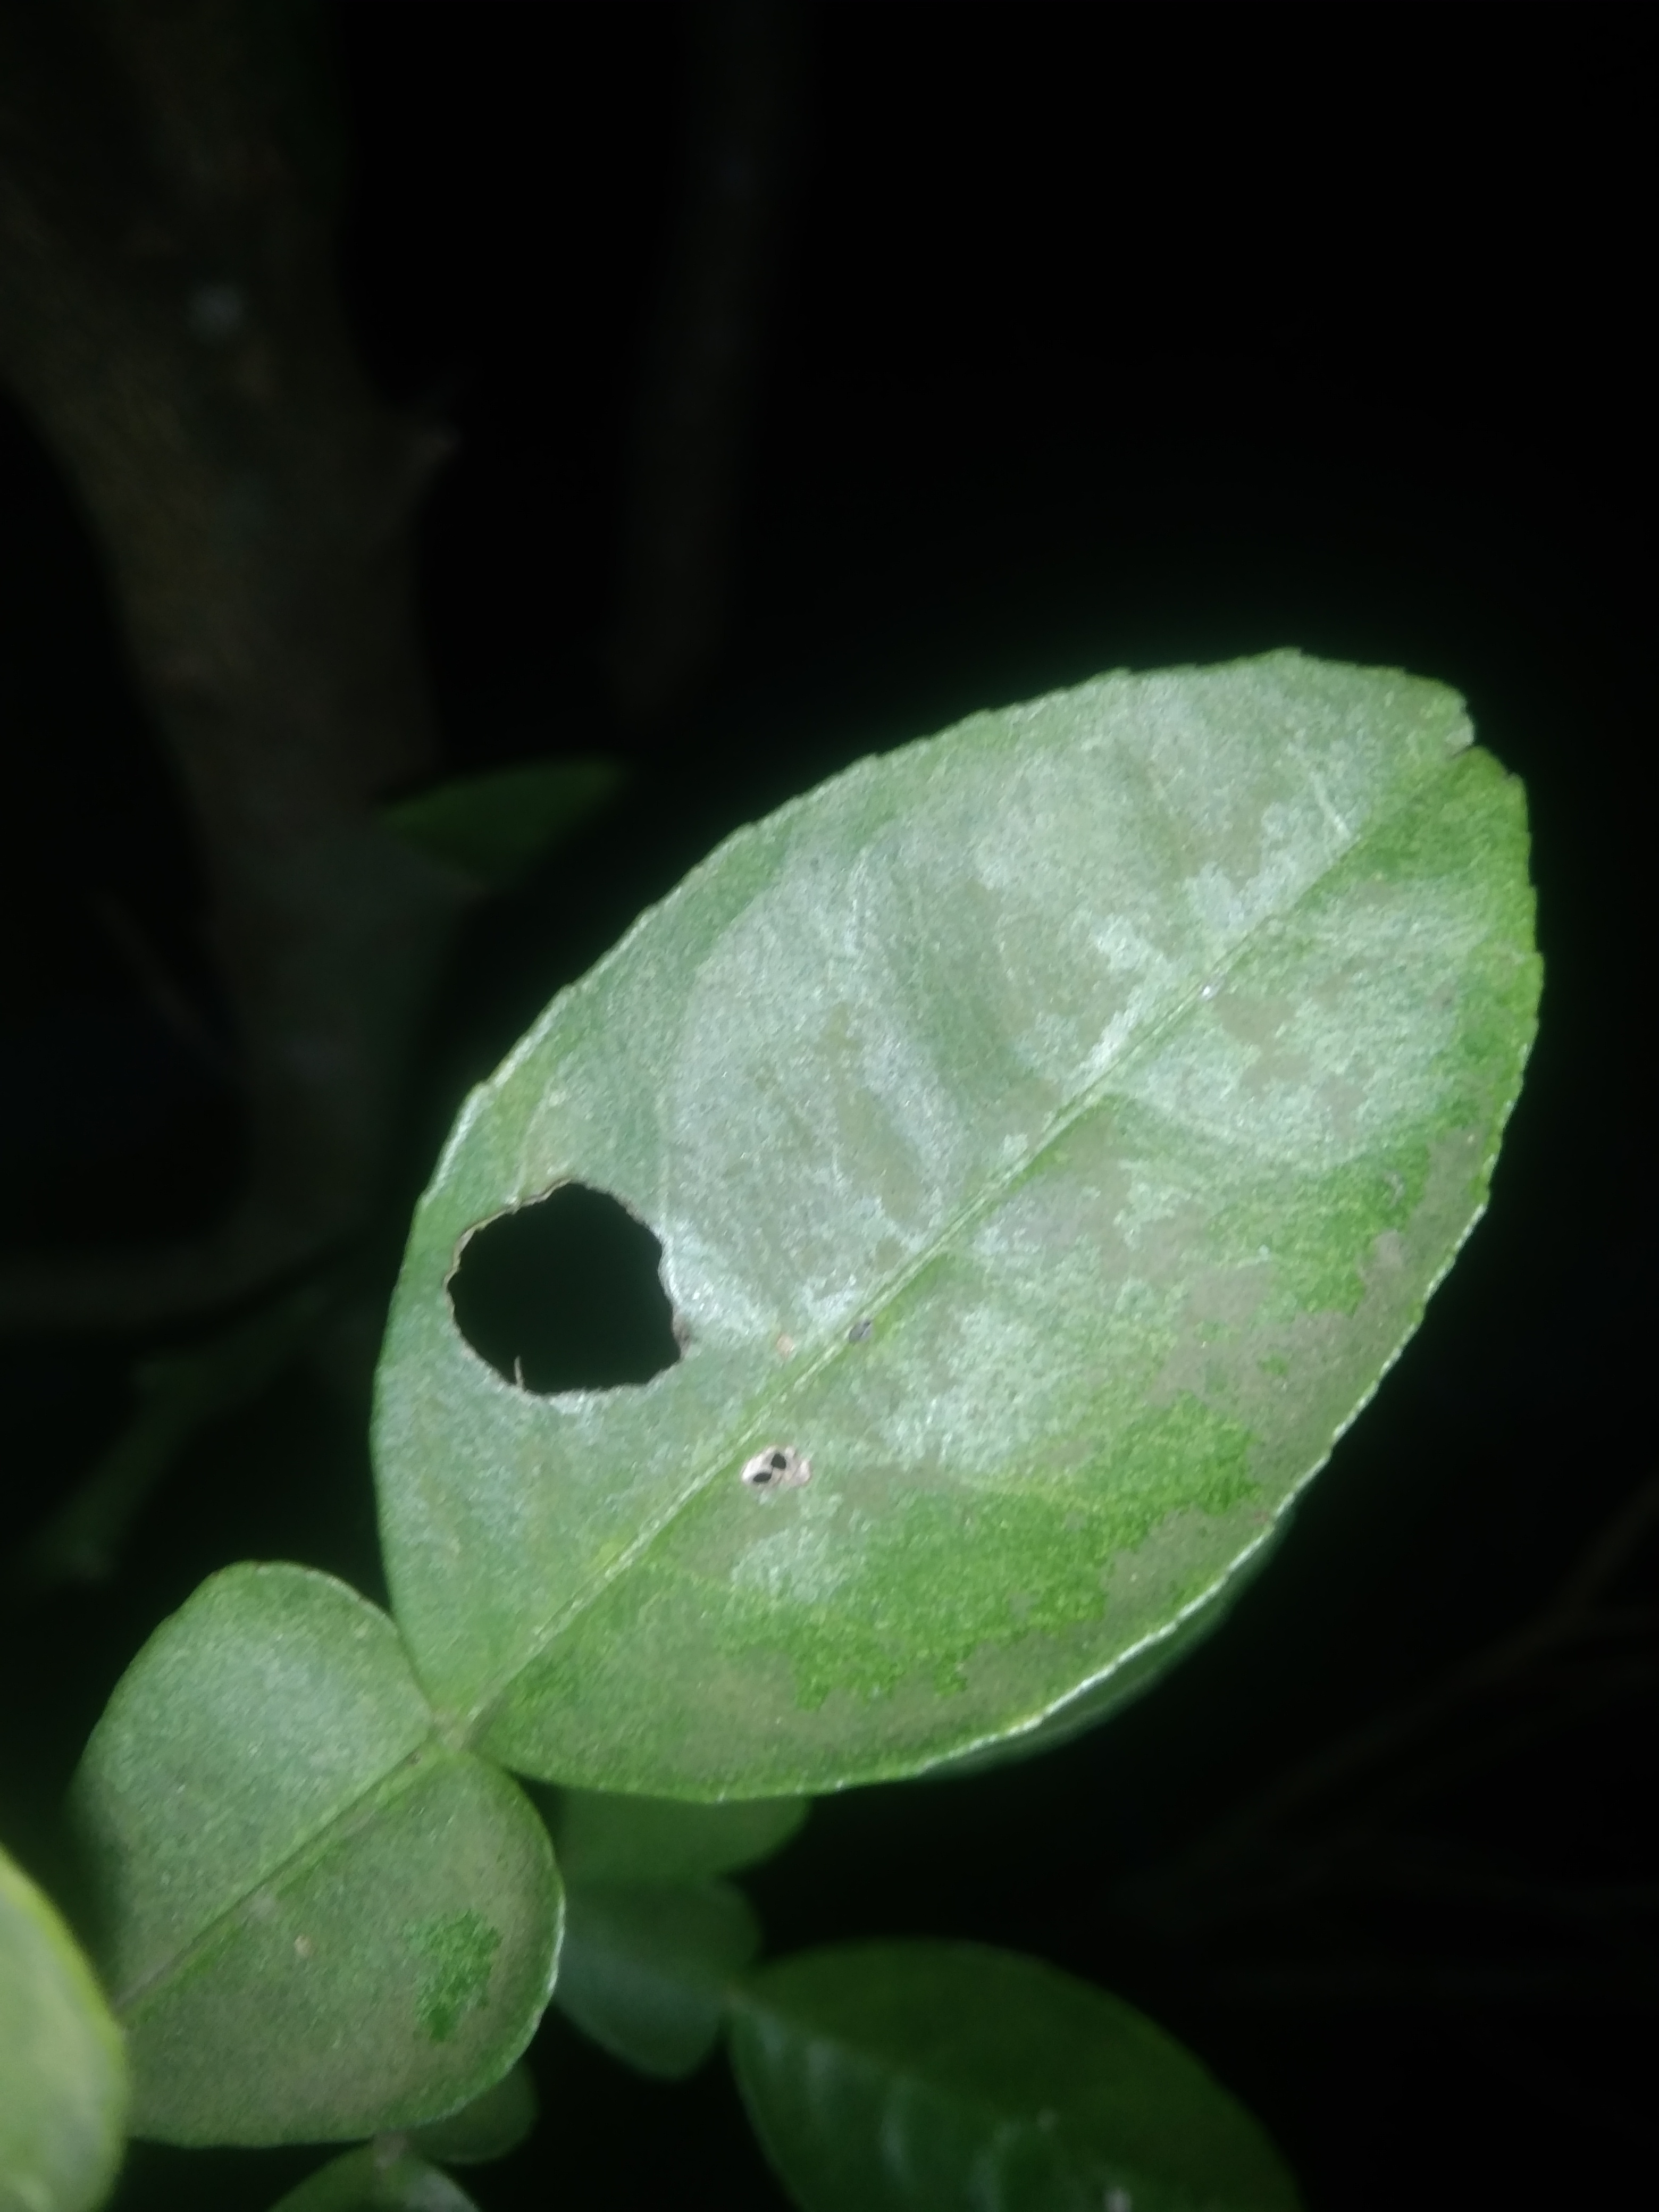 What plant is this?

lemon
